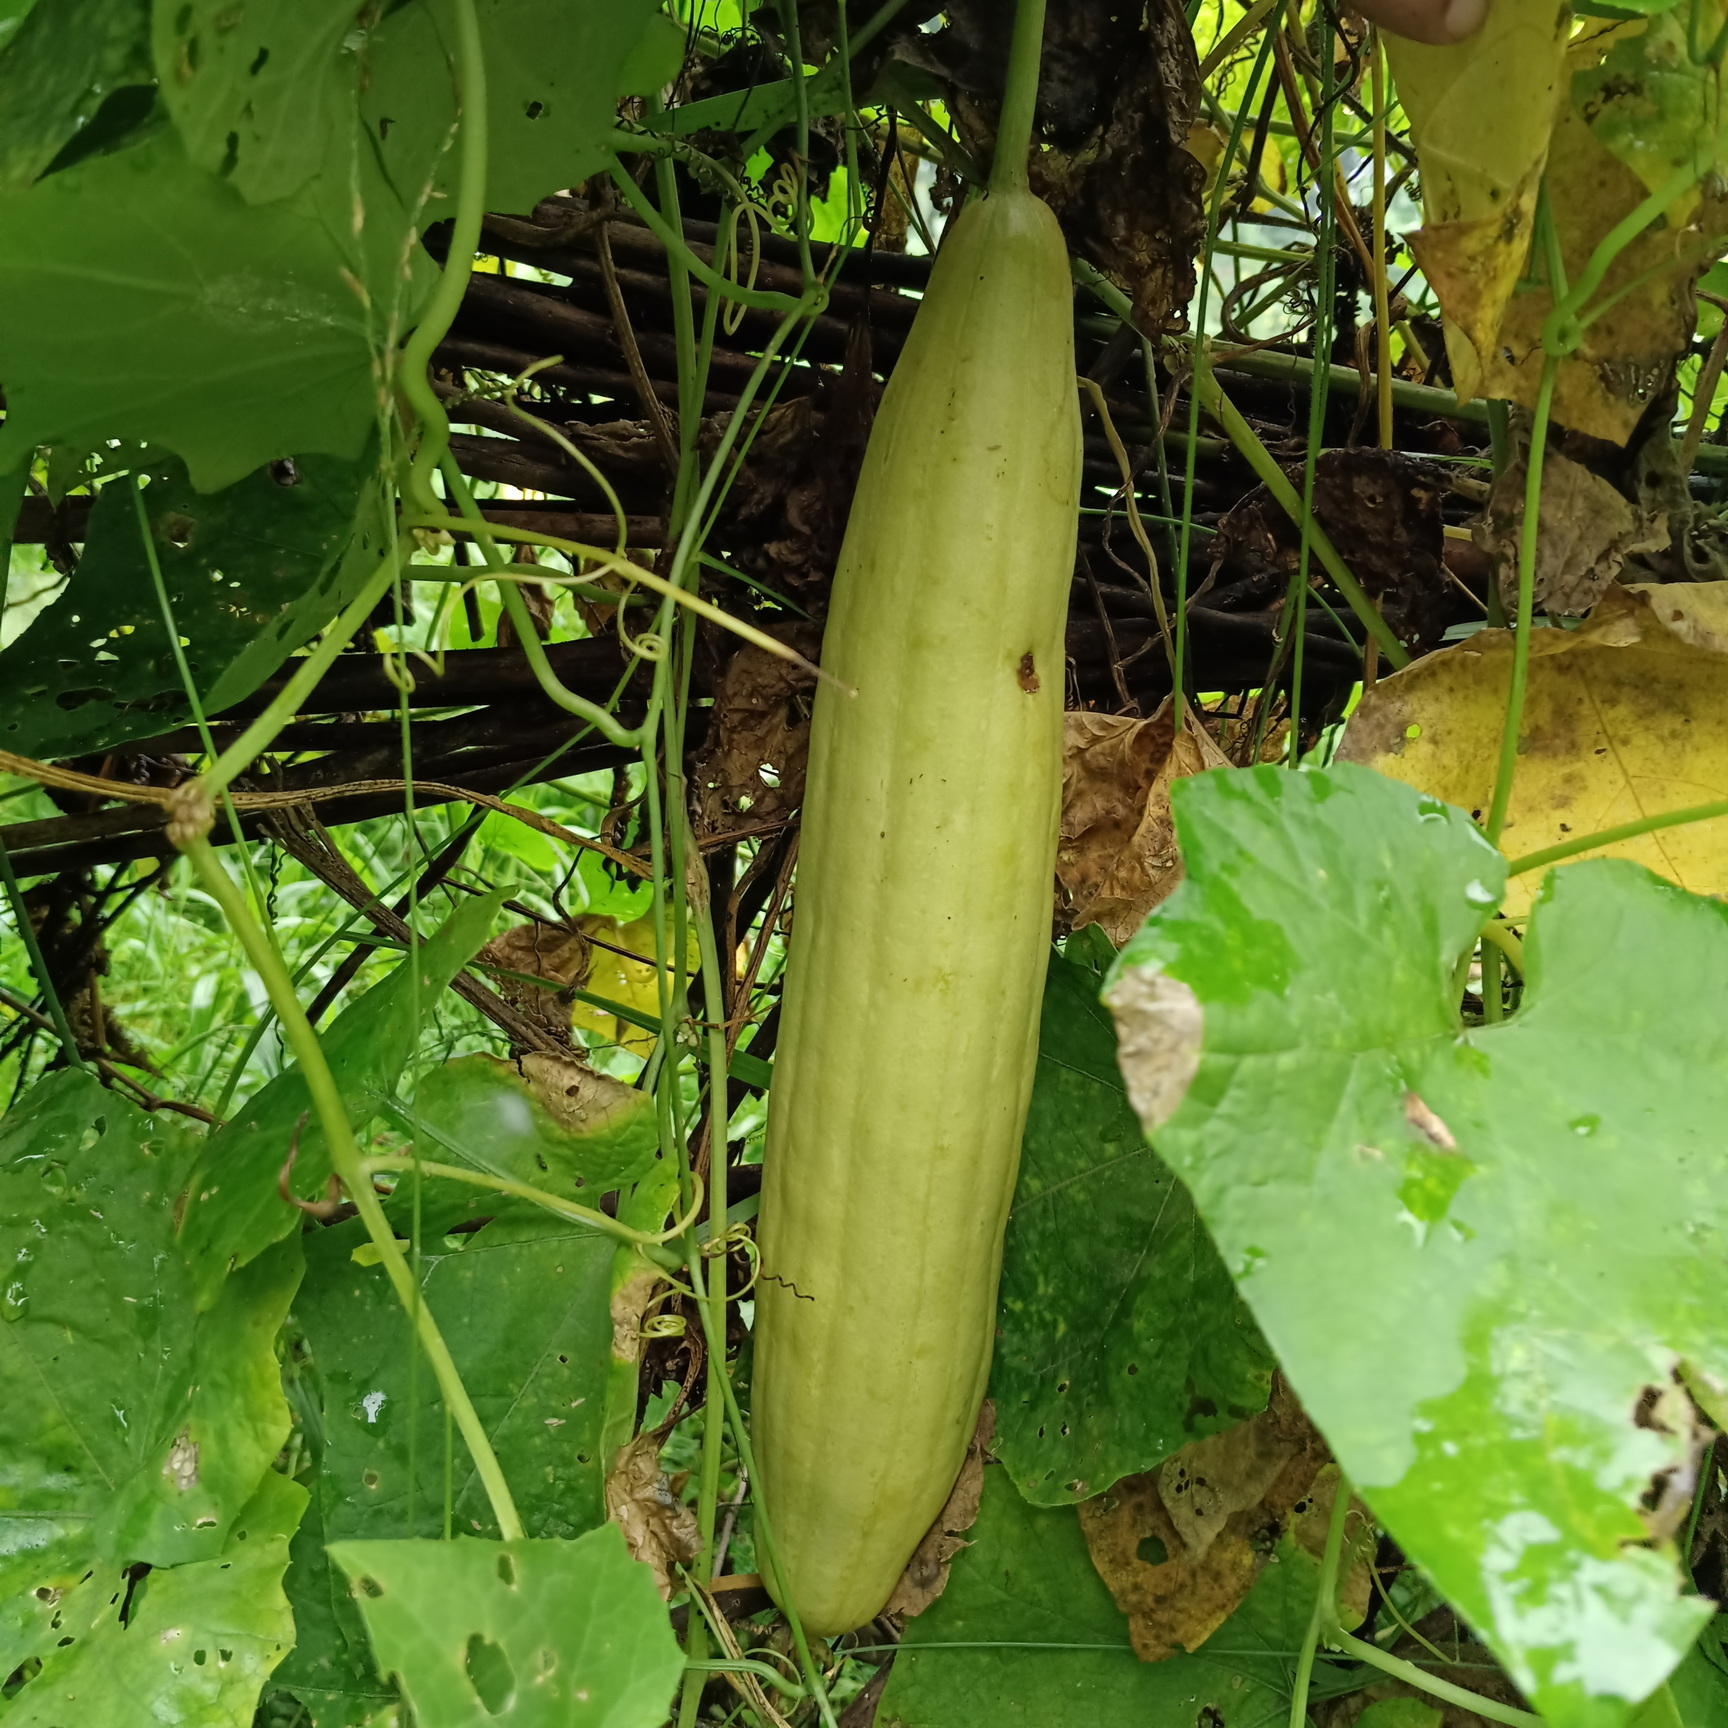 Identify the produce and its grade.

luffa, faulty
